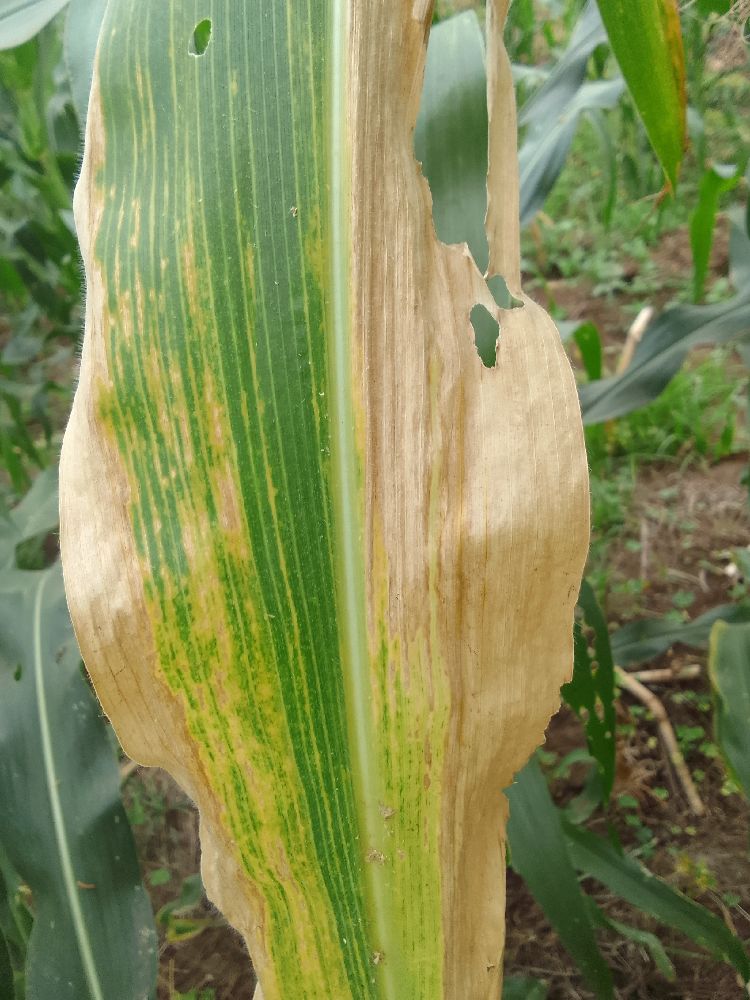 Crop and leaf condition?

maize, maize lethal necrosis
